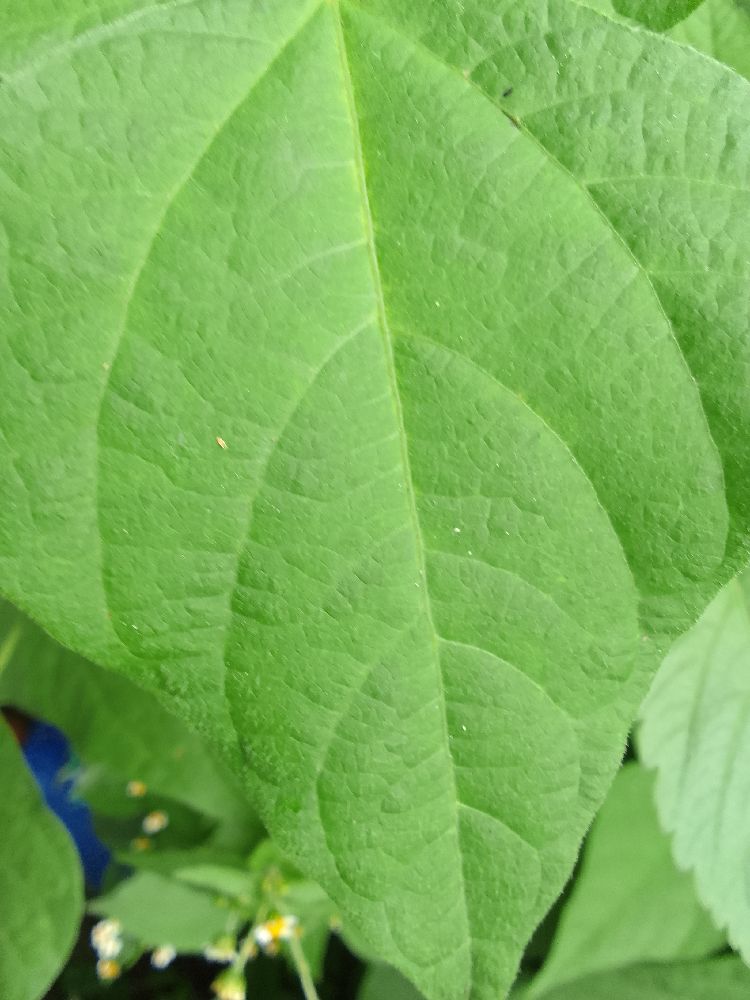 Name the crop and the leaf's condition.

common bean, healthy
